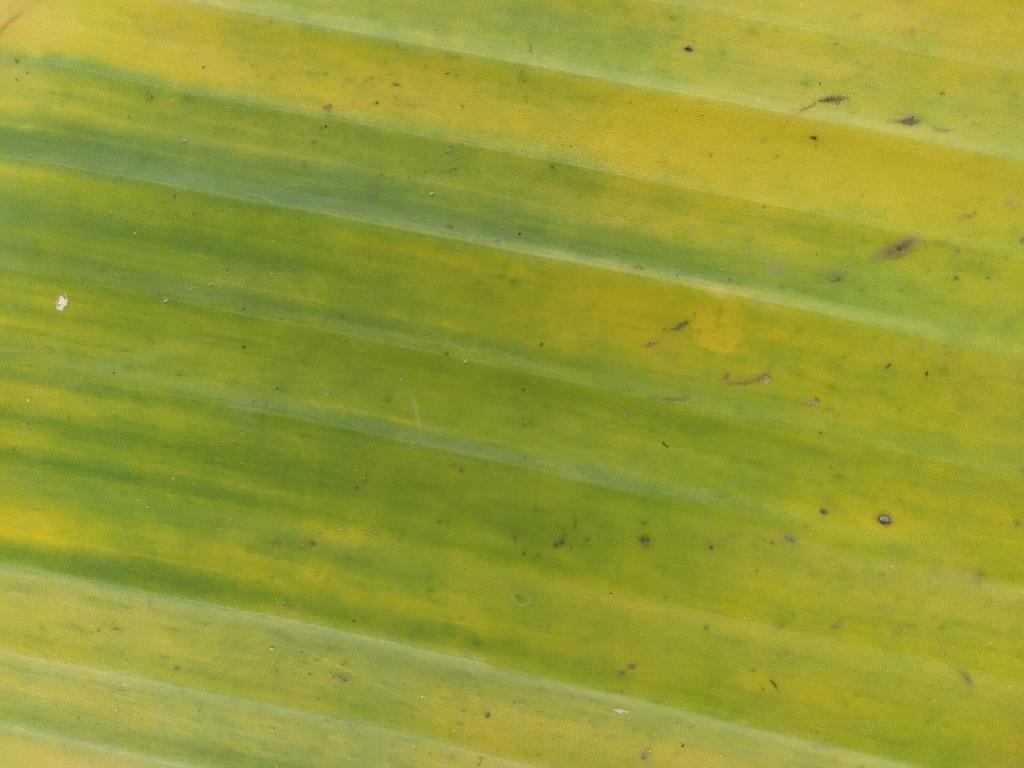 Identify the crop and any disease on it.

banana, fusarium wilt race 1
